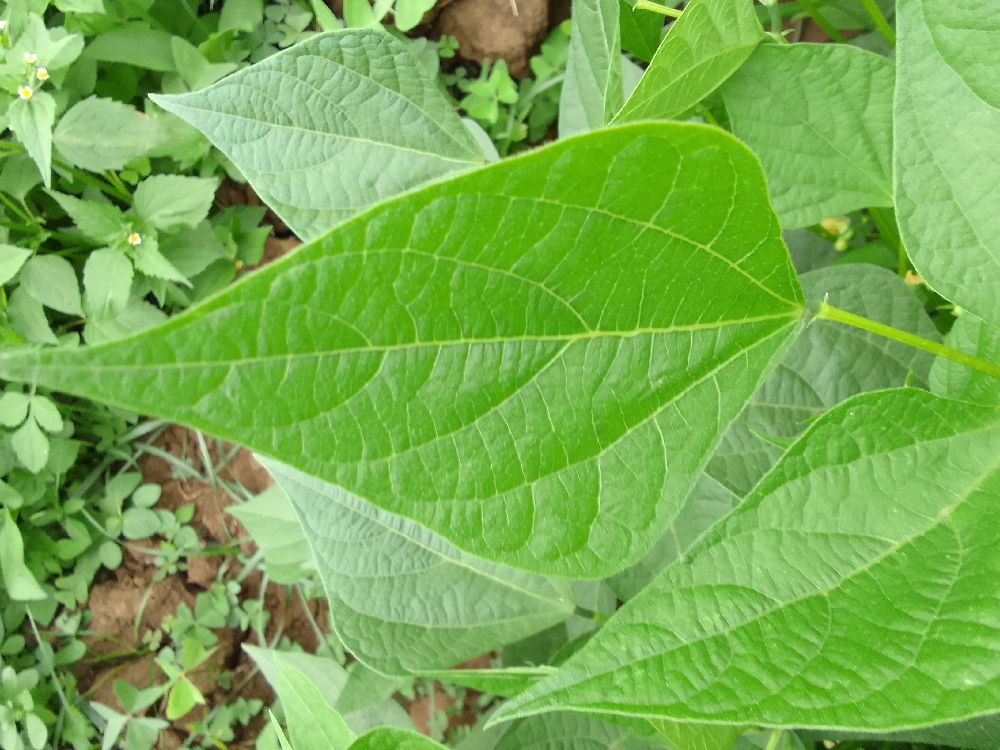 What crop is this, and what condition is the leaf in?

common bean, healthy
